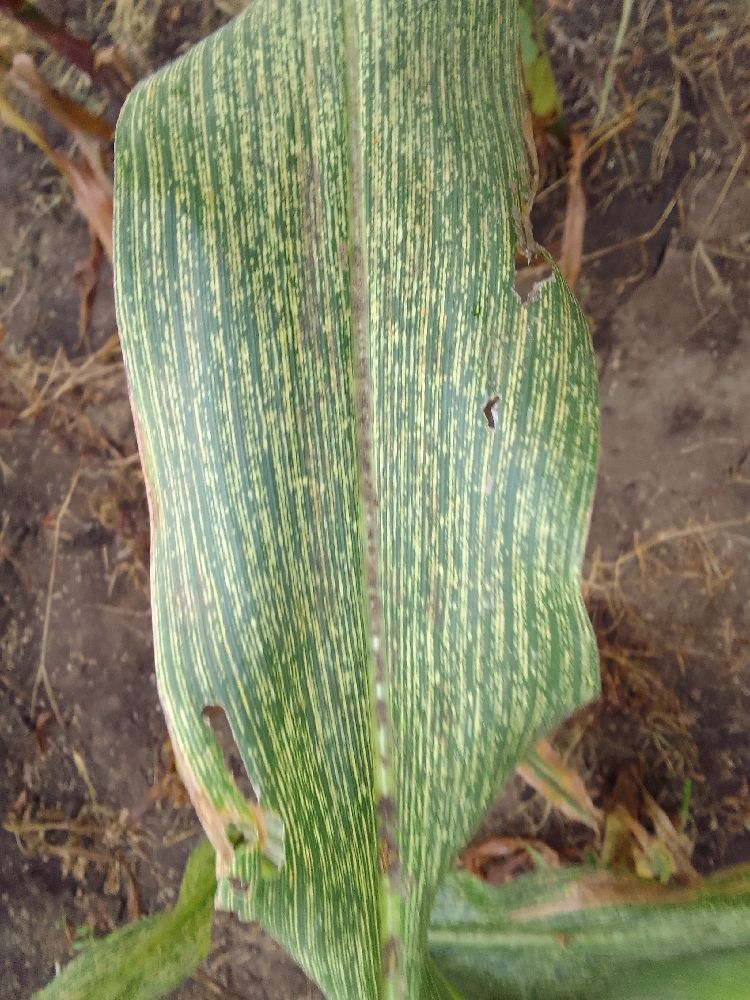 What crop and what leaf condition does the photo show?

maize, maize streak virus
